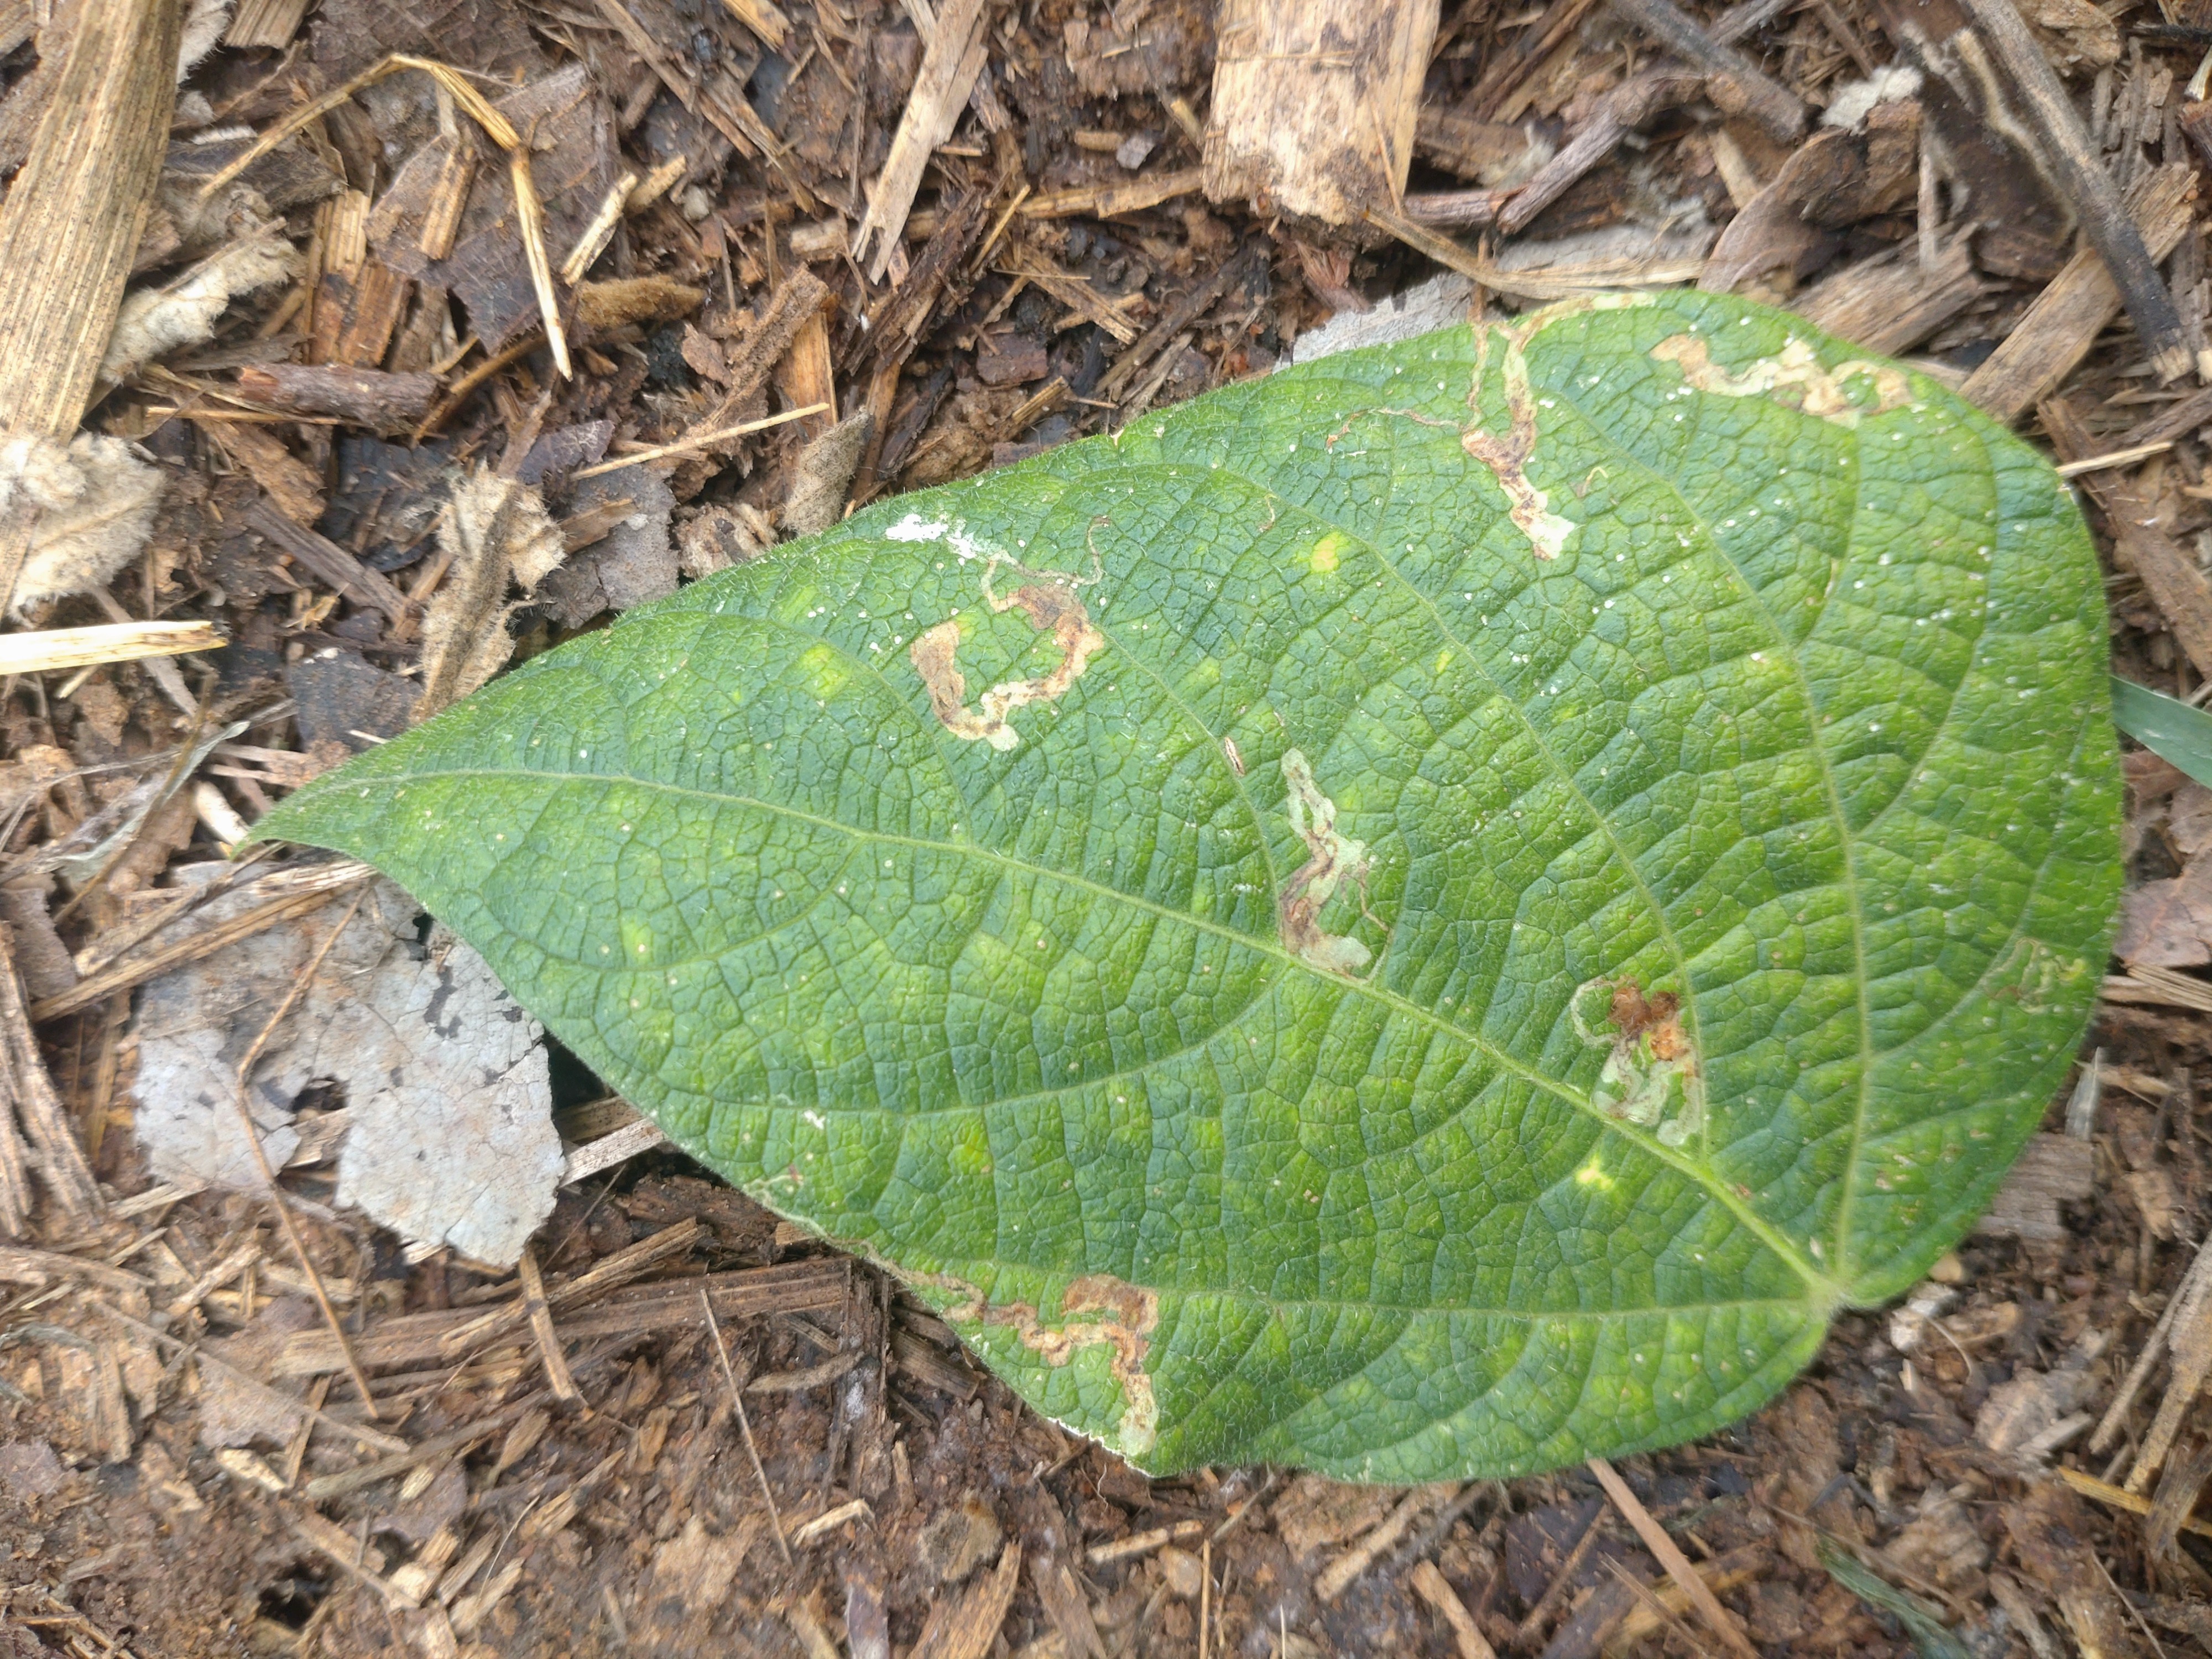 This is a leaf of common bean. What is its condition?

anthracnose
